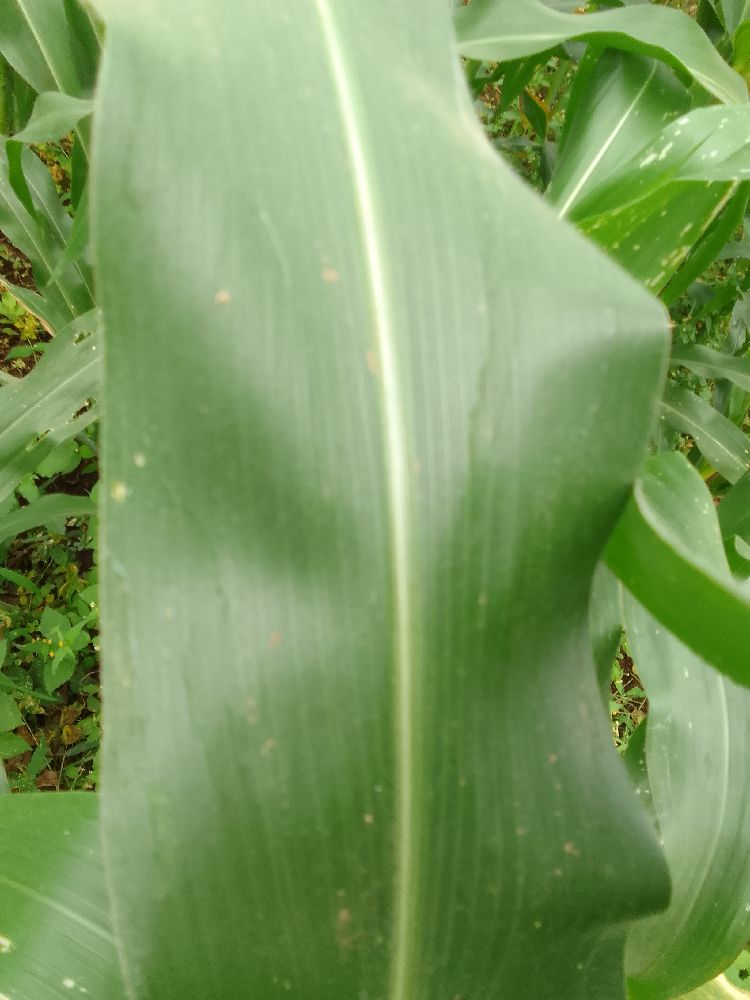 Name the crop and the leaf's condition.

maize, healthy
